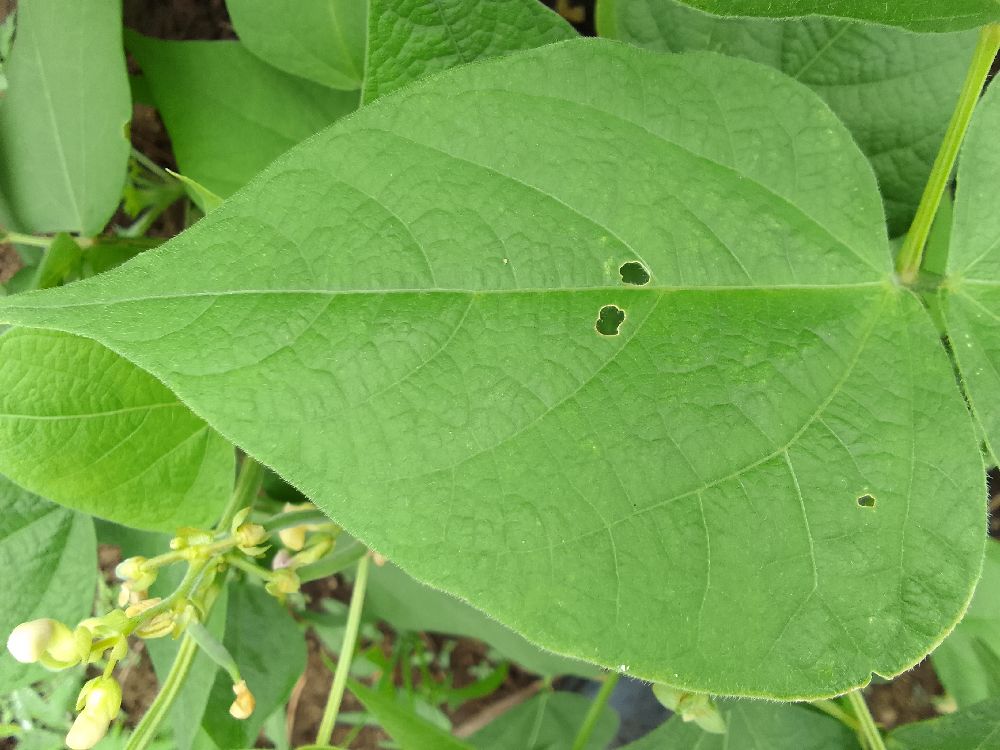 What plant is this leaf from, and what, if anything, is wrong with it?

common bean, healthy
